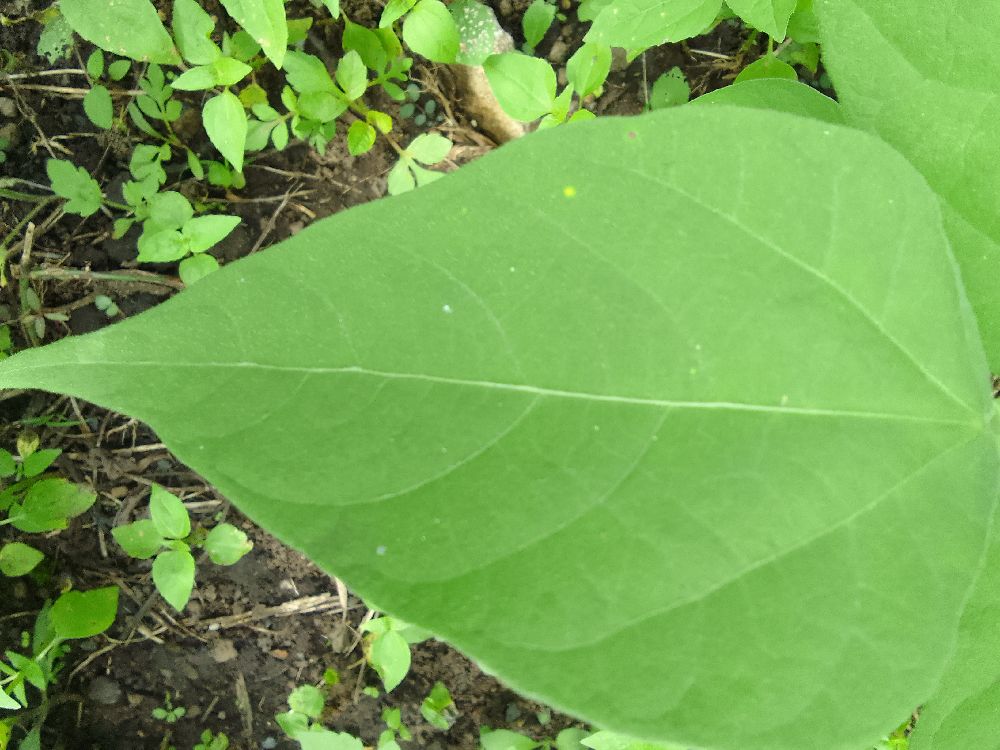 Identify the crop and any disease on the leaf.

common bean, healthy
